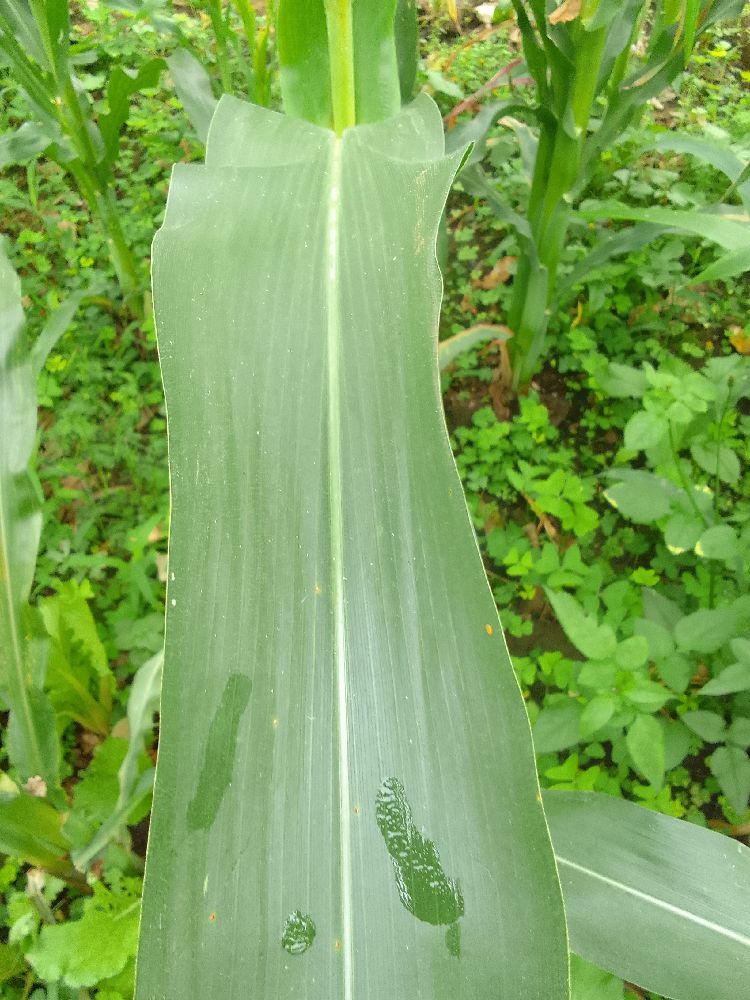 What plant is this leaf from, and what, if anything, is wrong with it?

maize, healthy
